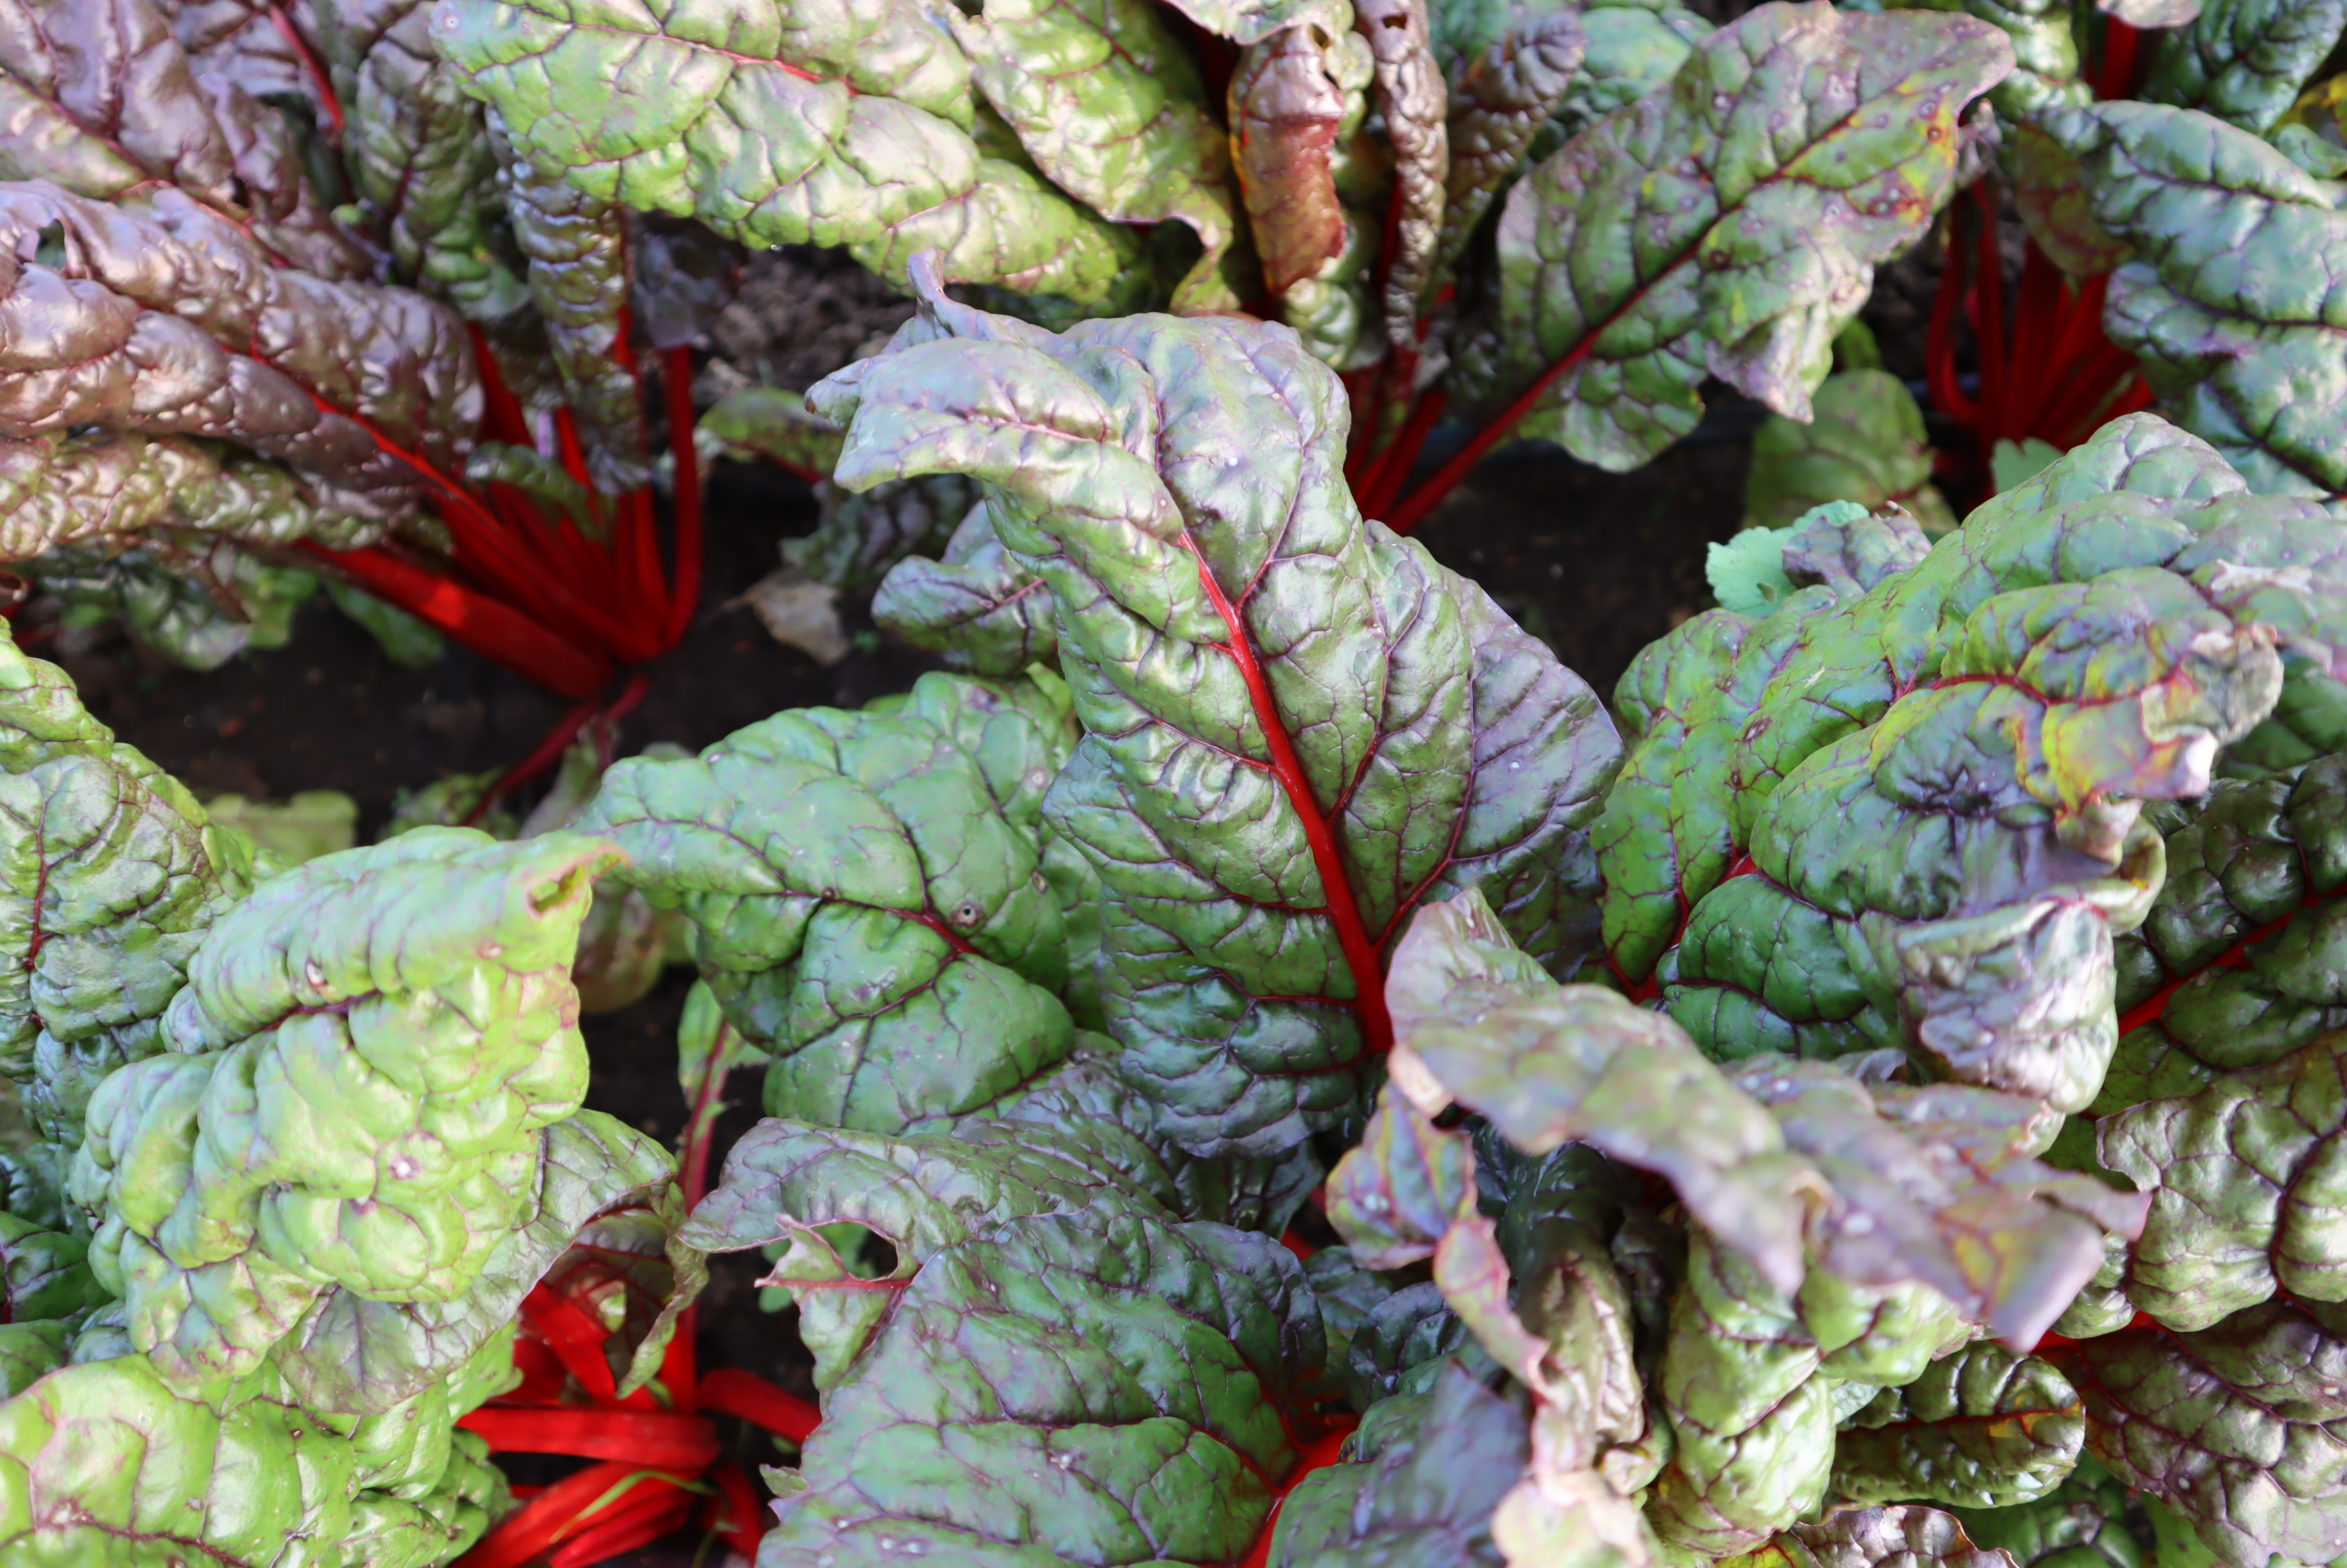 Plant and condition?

chard, cercospora, phytophagous
